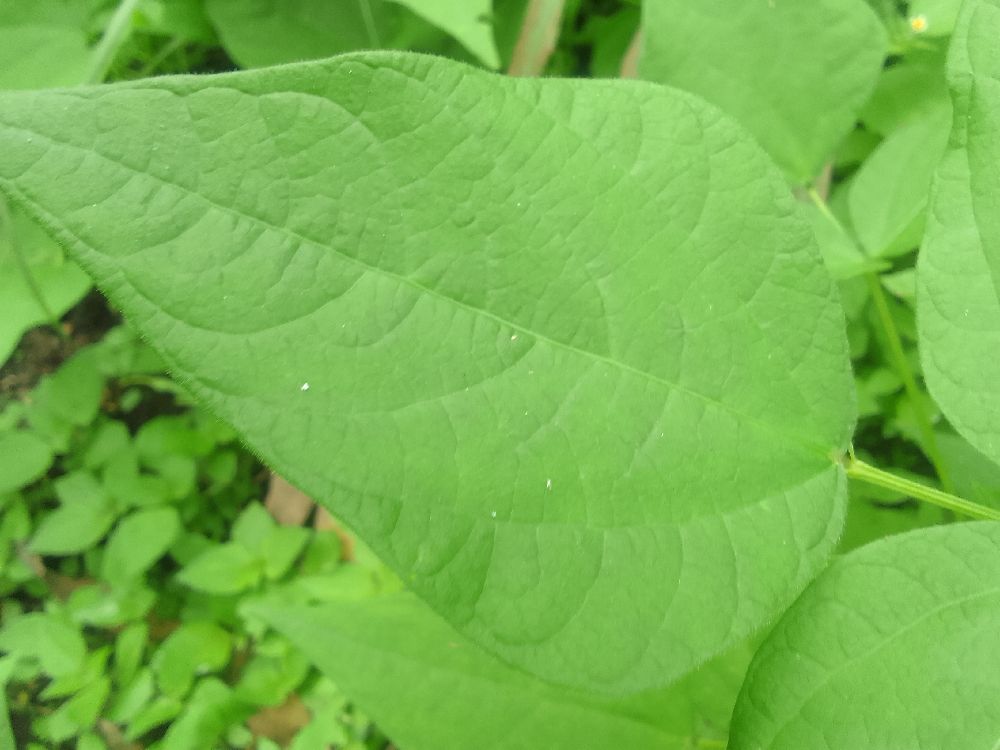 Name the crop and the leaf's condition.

common bean, healthy
